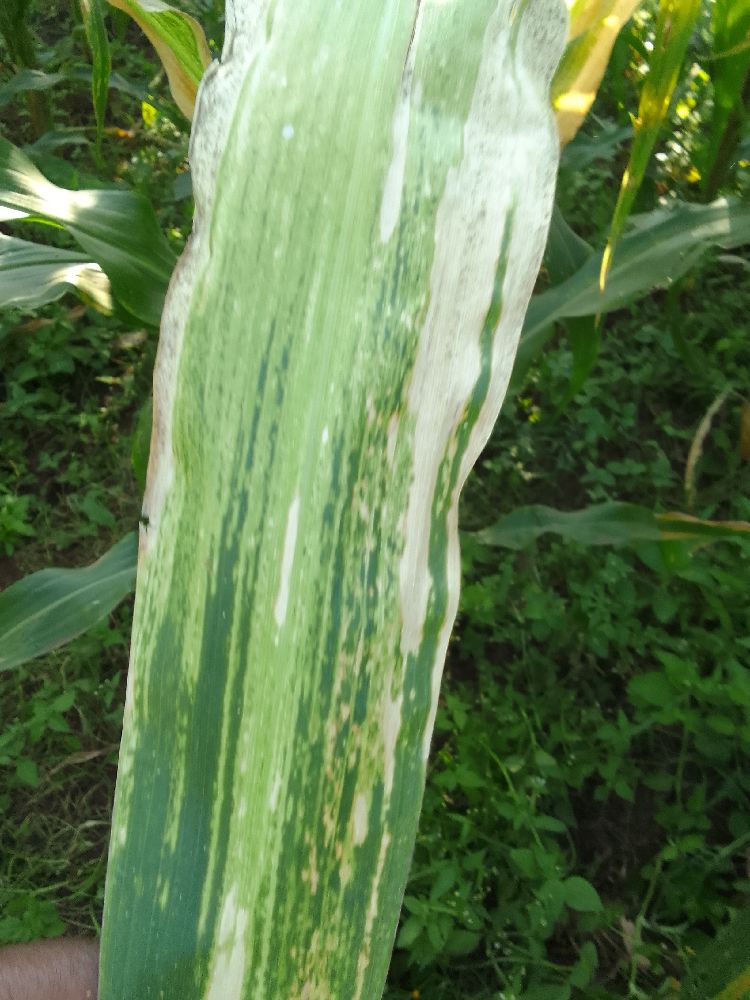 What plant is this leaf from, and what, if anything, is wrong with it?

maize, maize lethal necrosis
